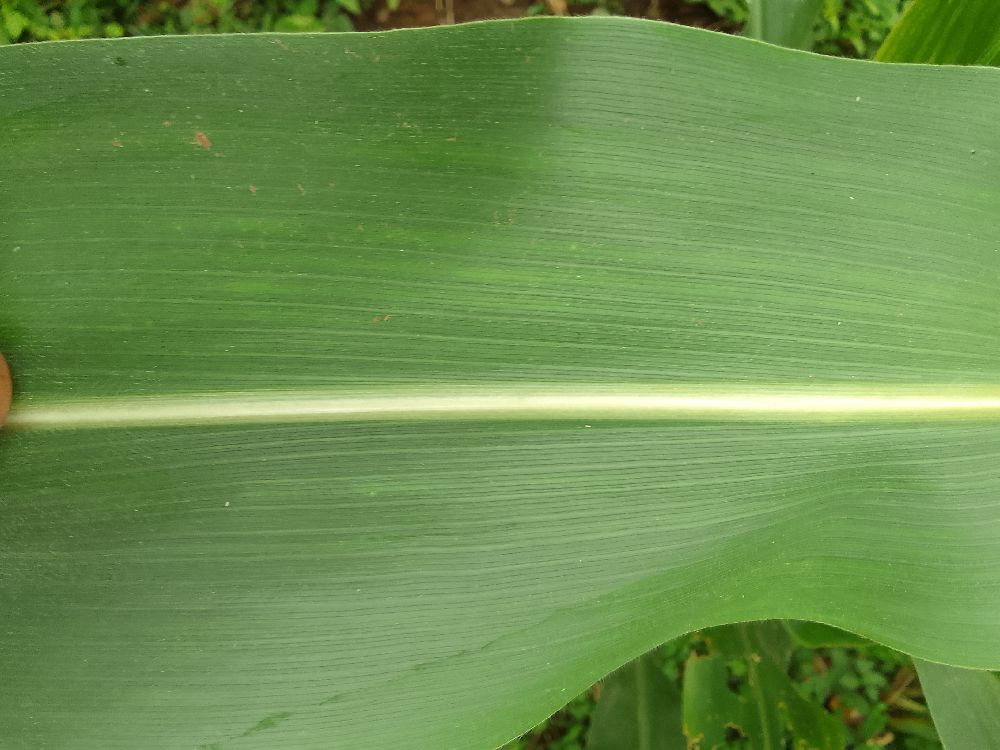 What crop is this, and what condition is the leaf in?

maize, healthy
